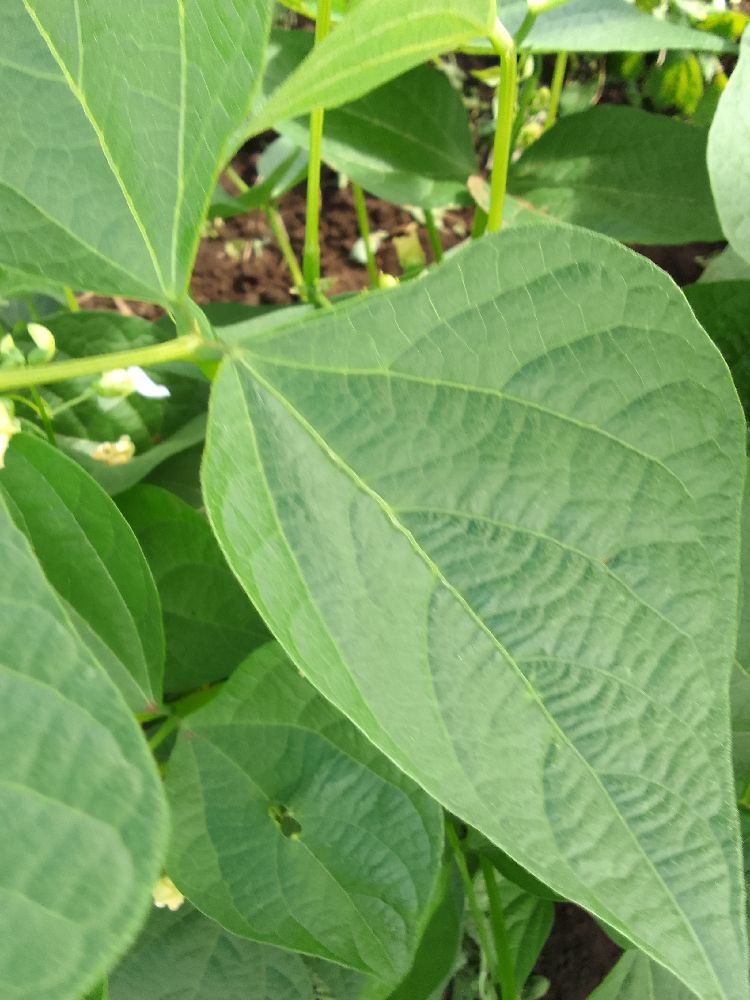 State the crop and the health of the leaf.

common bean, healthy
